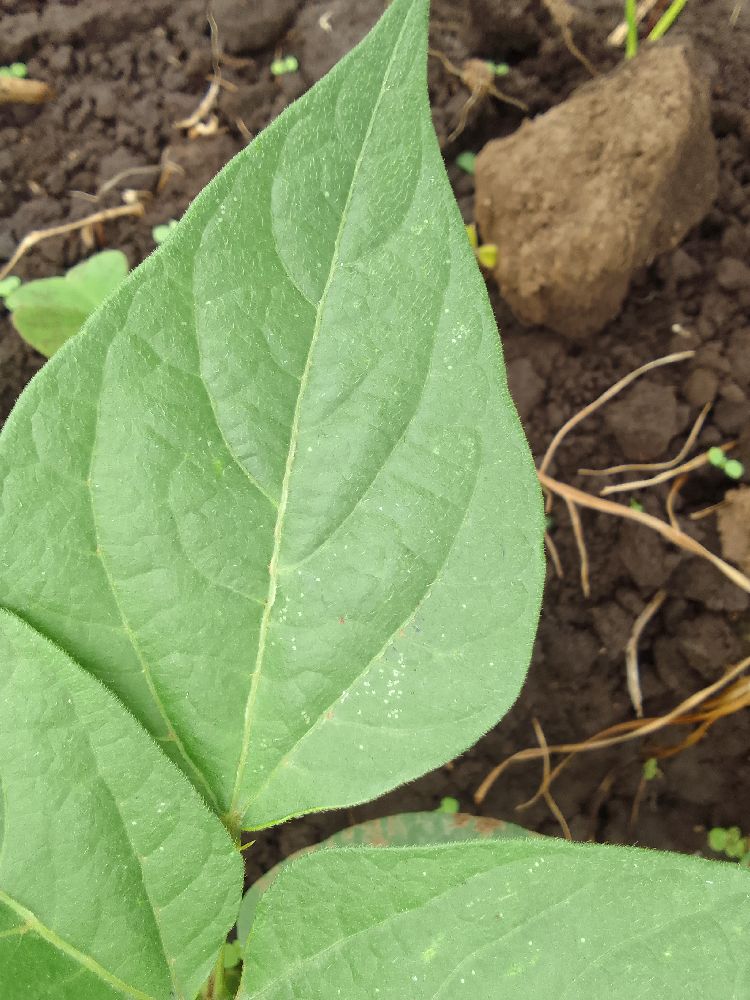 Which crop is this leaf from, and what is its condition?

common bean, healthy
